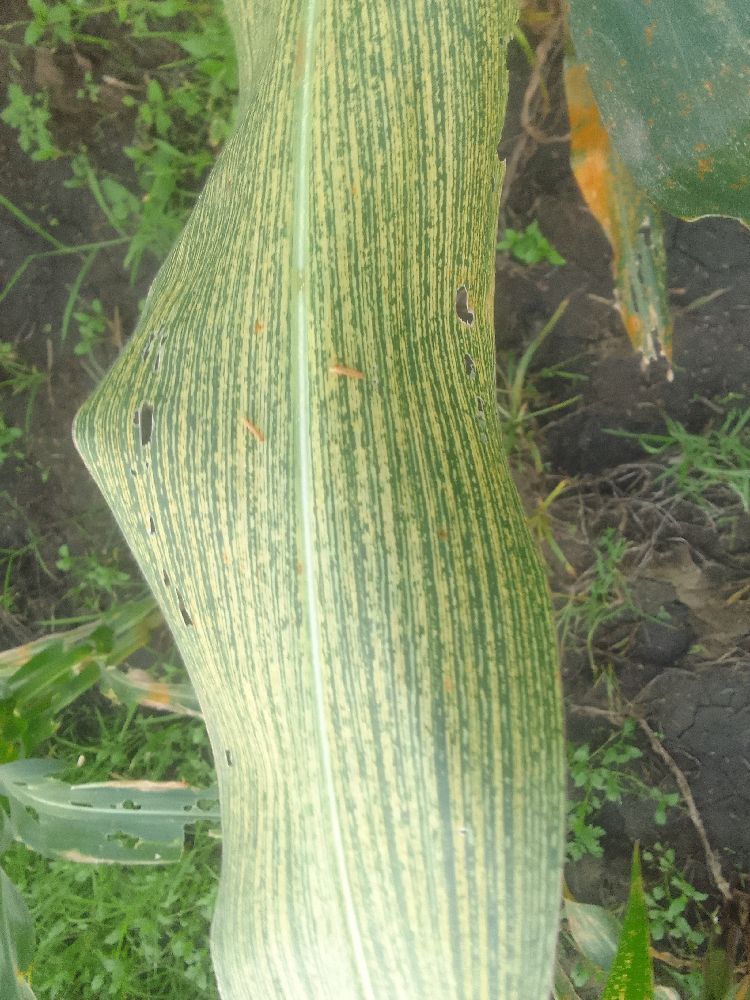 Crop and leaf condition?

maize, maize streak virus
